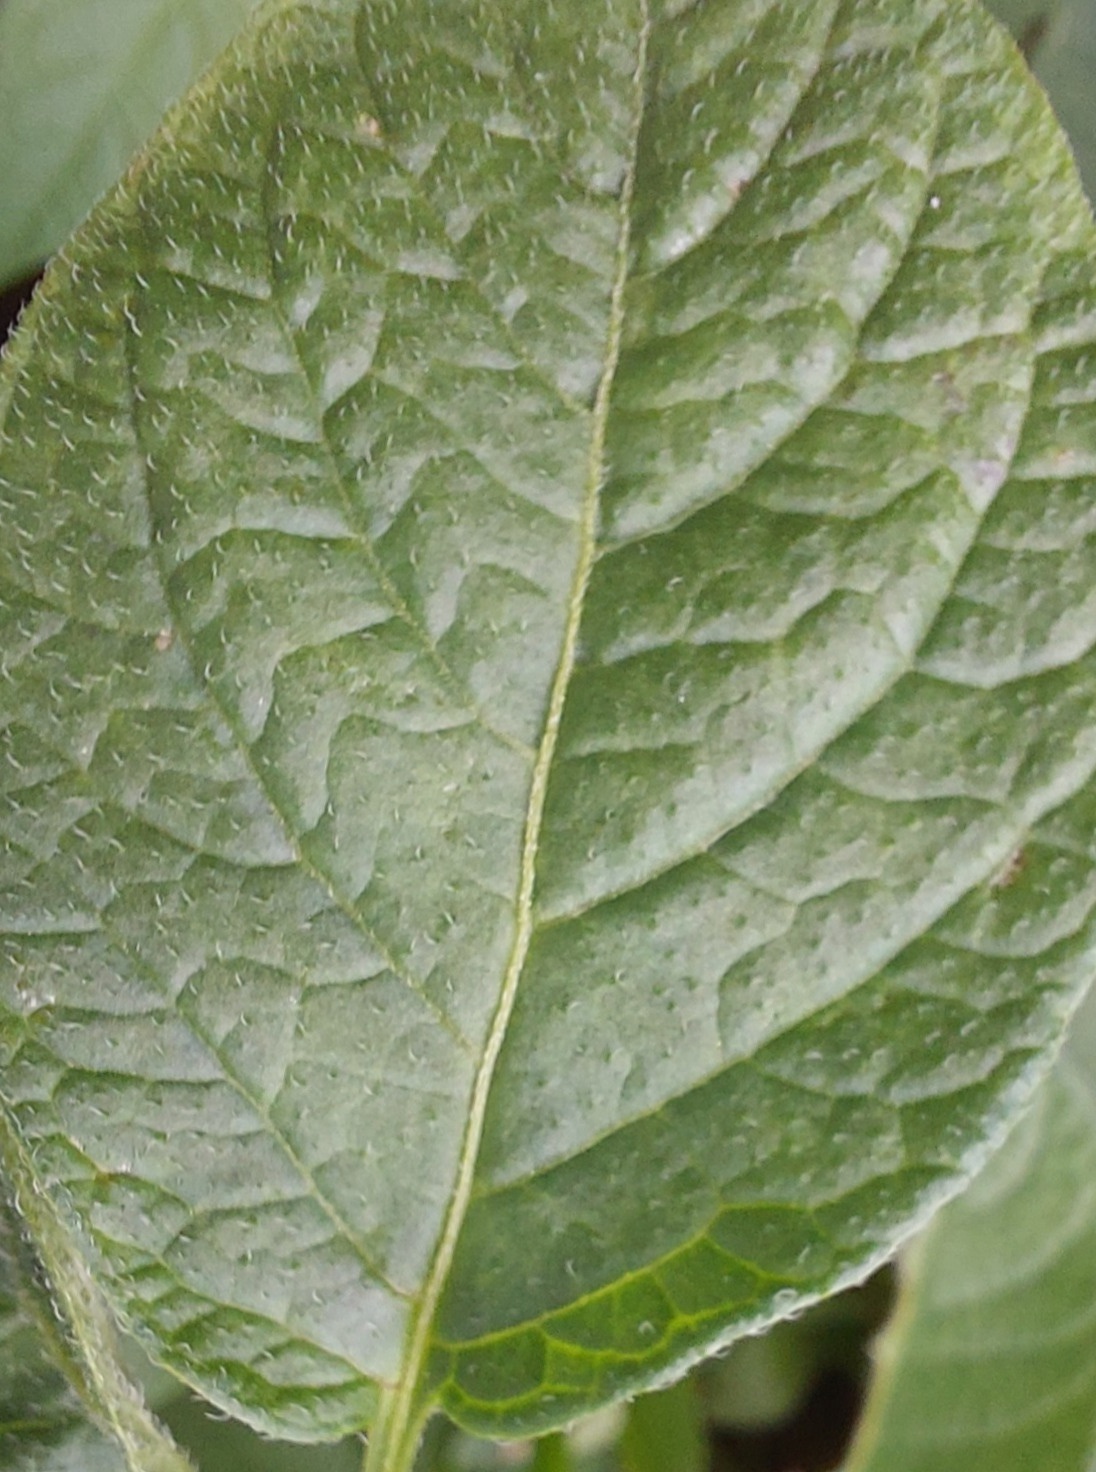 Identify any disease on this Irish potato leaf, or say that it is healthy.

healthy
